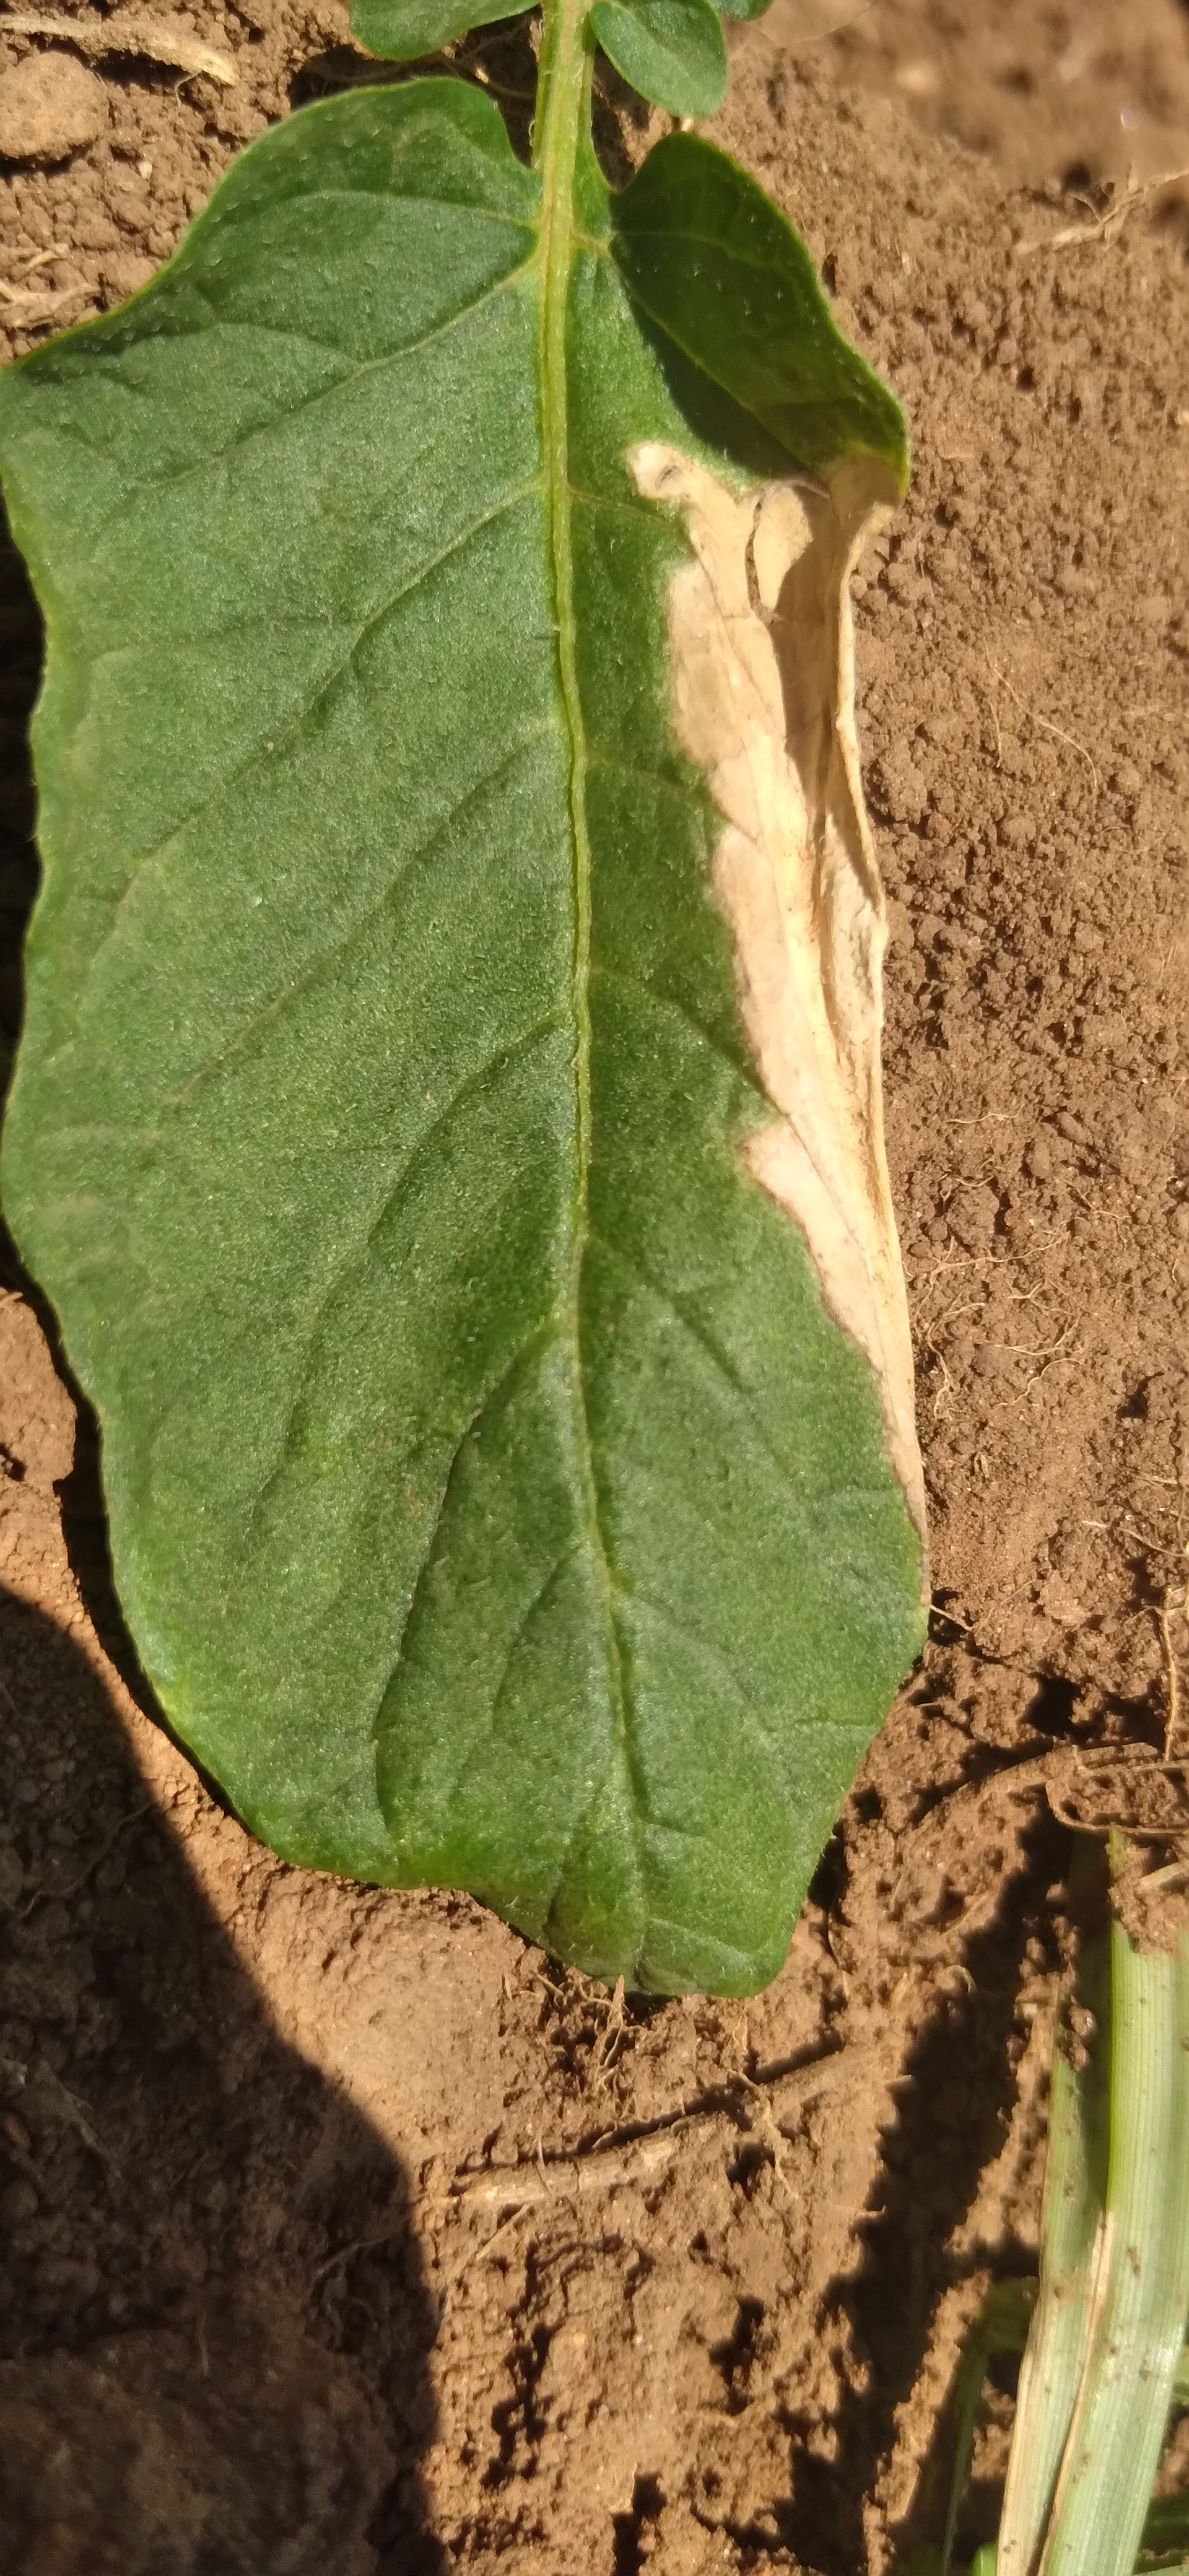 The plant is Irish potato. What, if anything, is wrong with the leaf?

early blight
